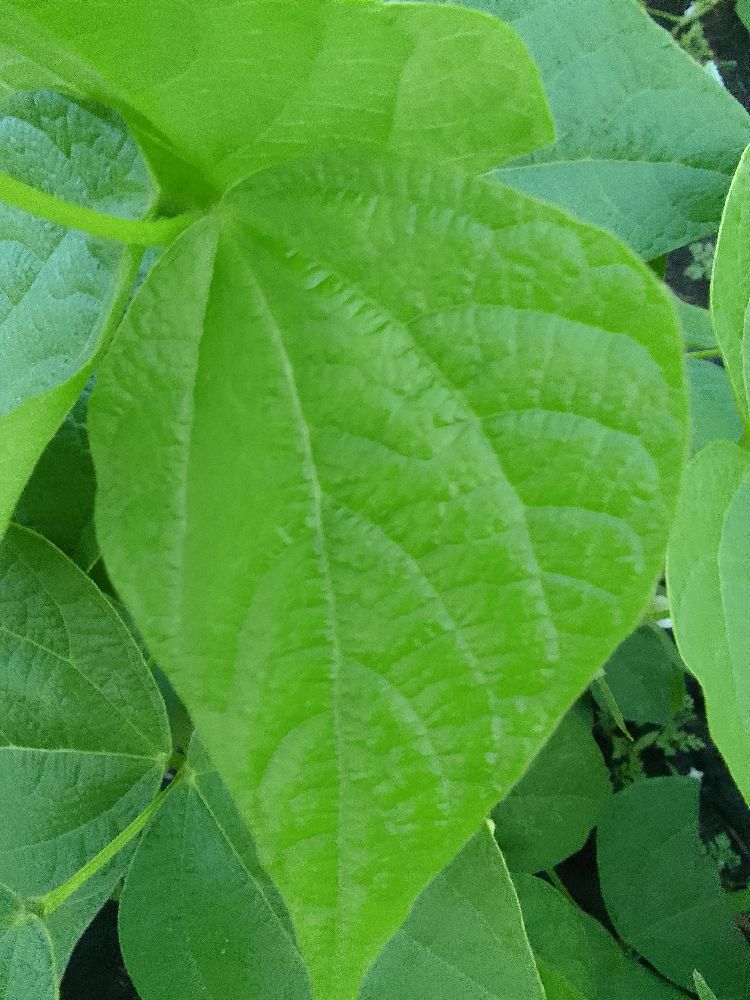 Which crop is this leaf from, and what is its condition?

common bean, healthy
